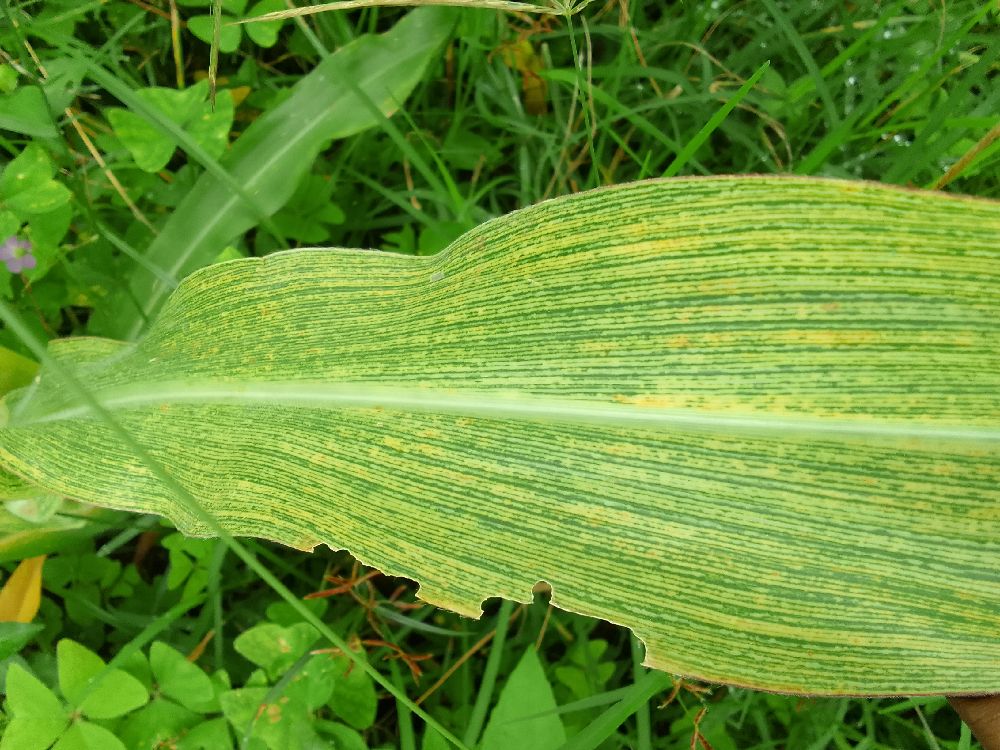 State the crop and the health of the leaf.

maize, maize streak virus
